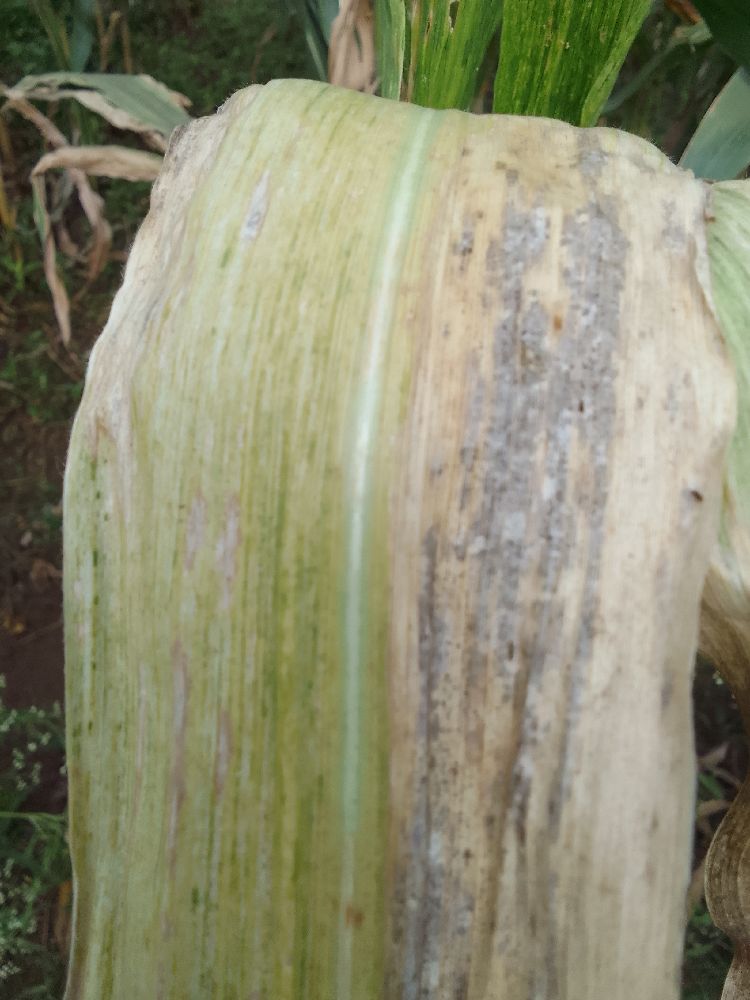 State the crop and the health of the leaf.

maize, maize lethal necrosis
